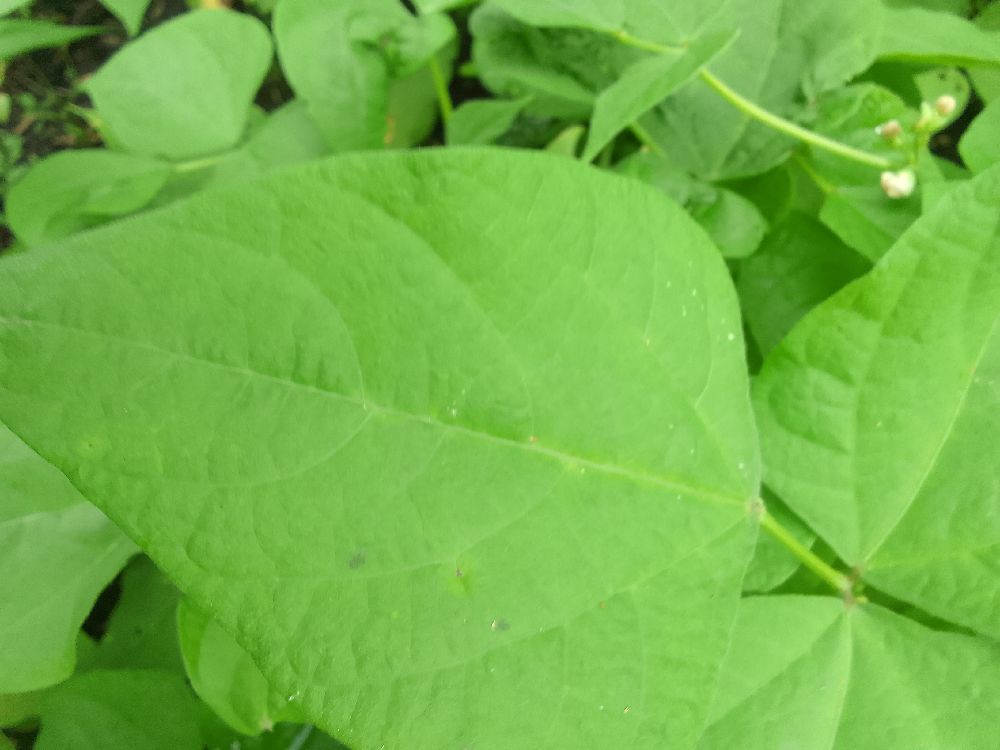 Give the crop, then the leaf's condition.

common bean, healthy
